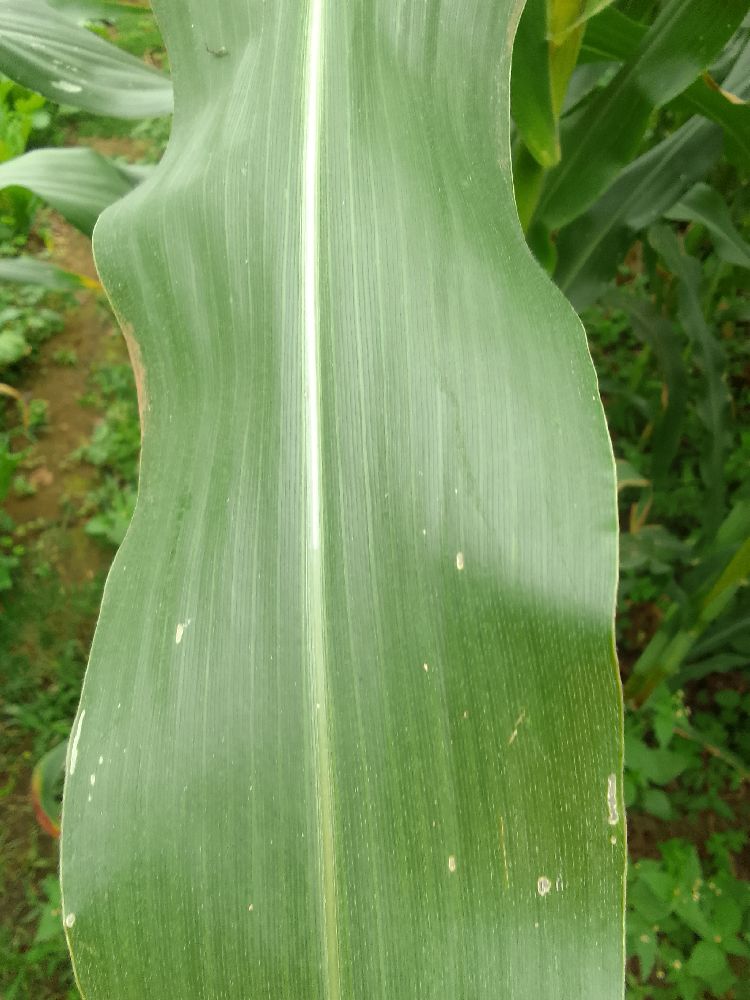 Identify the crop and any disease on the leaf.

maize, healthy
